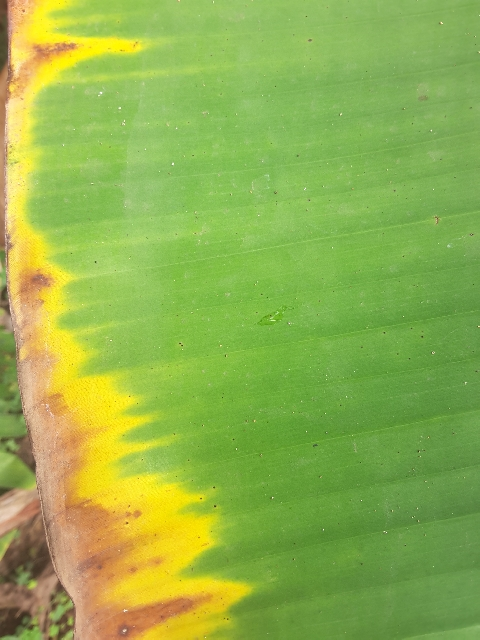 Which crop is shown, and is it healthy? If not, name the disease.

banana, fusarium wilt race 1
